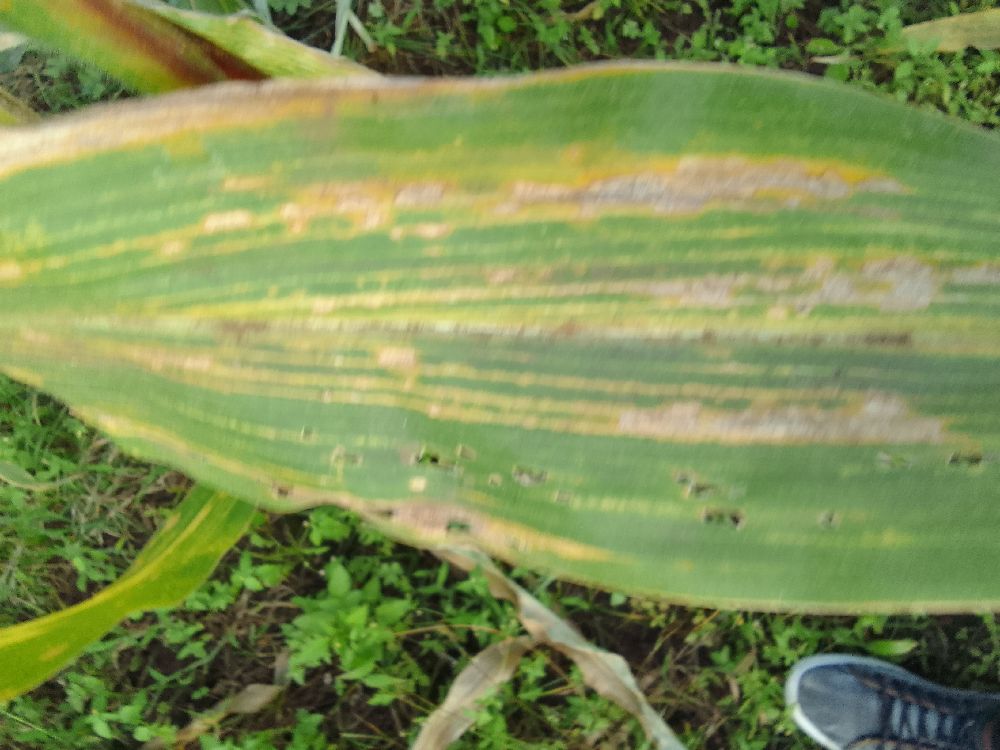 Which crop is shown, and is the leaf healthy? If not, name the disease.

maize, maize lethal necrosis
